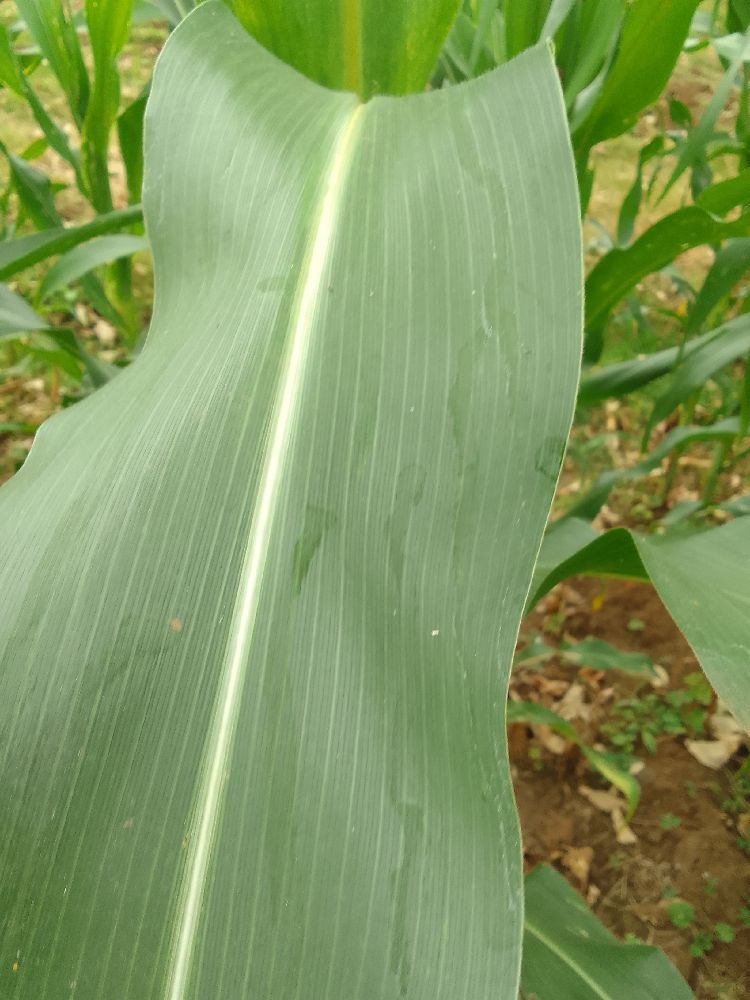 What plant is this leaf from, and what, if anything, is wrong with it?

maize, healthy
